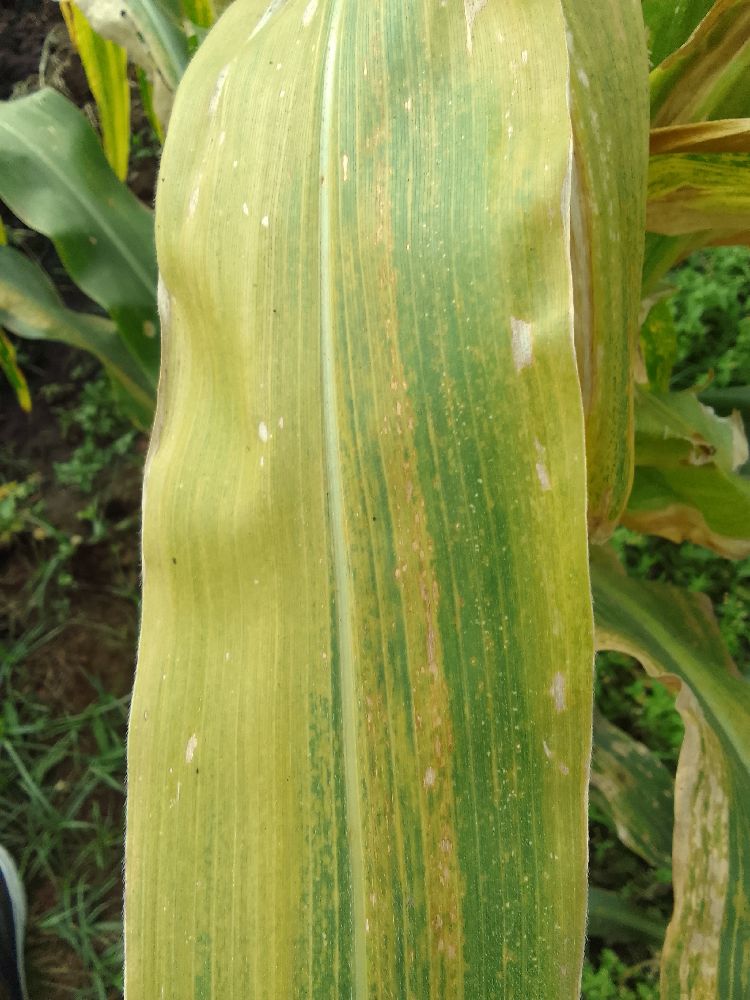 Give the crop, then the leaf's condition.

maize, maize lethal necrosis
